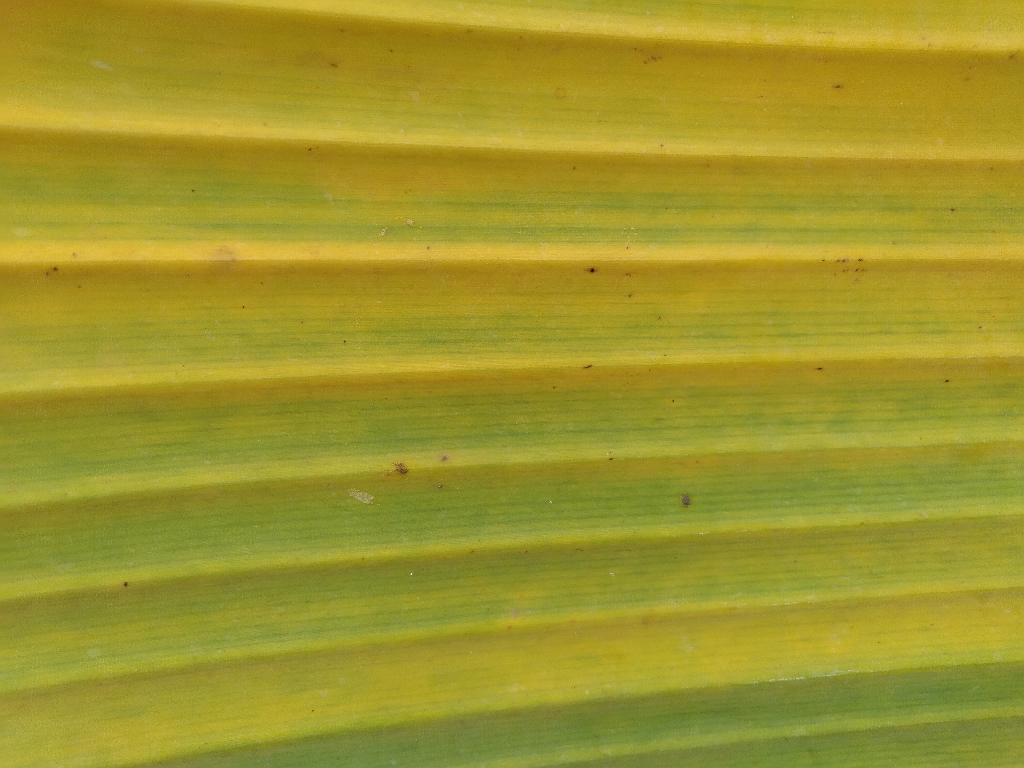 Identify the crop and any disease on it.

banana, fusarium wilt race 1
